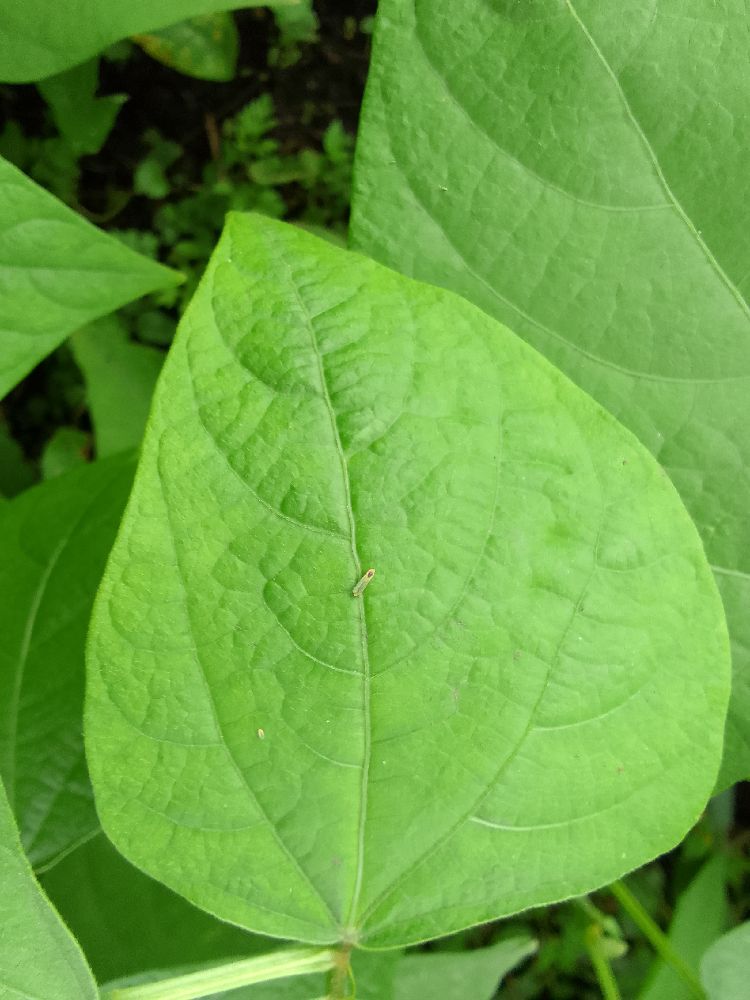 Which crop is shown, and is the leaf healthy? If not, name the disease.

common bean, healthy
